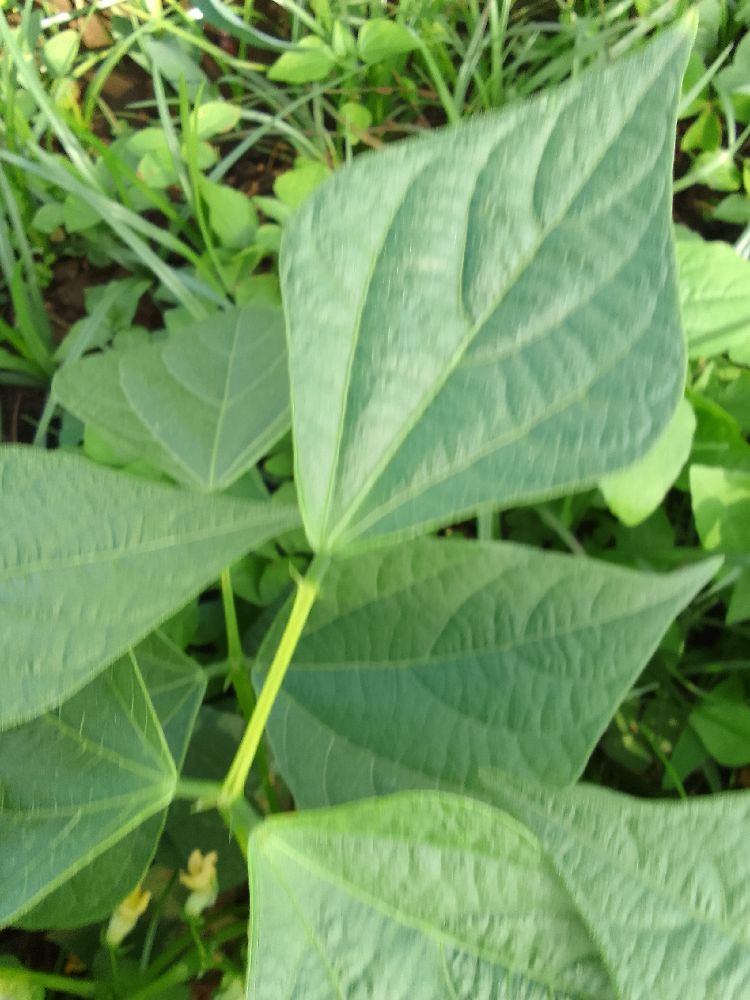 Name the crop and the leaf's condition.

common bean, healthy
